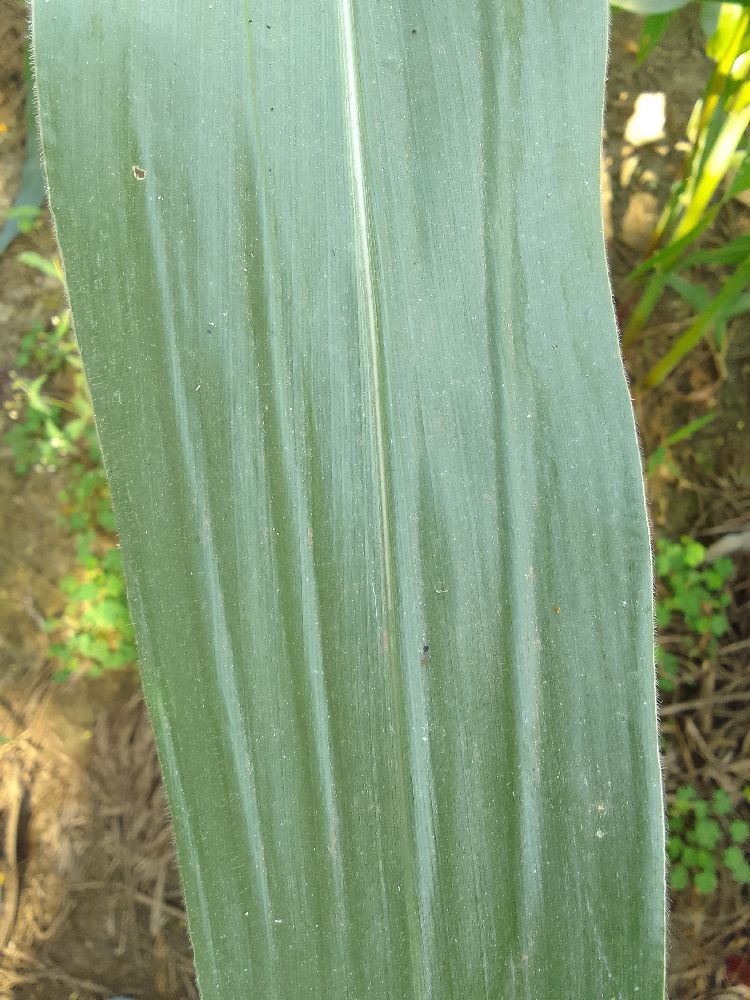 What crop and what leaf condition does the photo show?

maize, healthy
